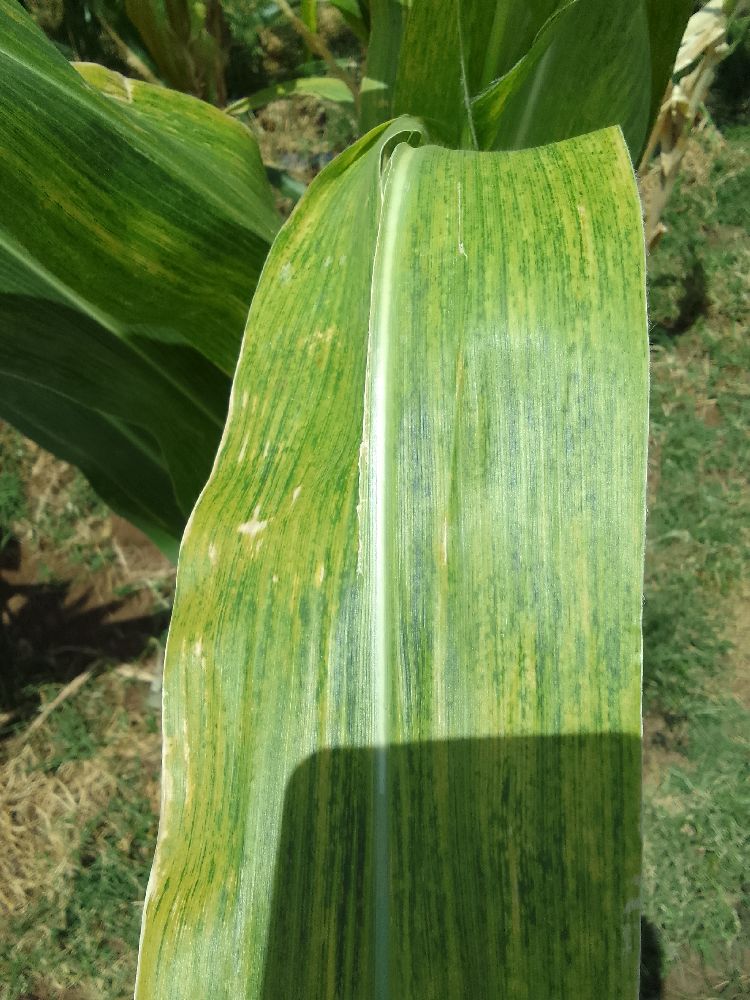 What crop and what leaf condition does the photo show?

maize, maize lethal necrosis
